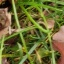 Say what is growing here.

grass
